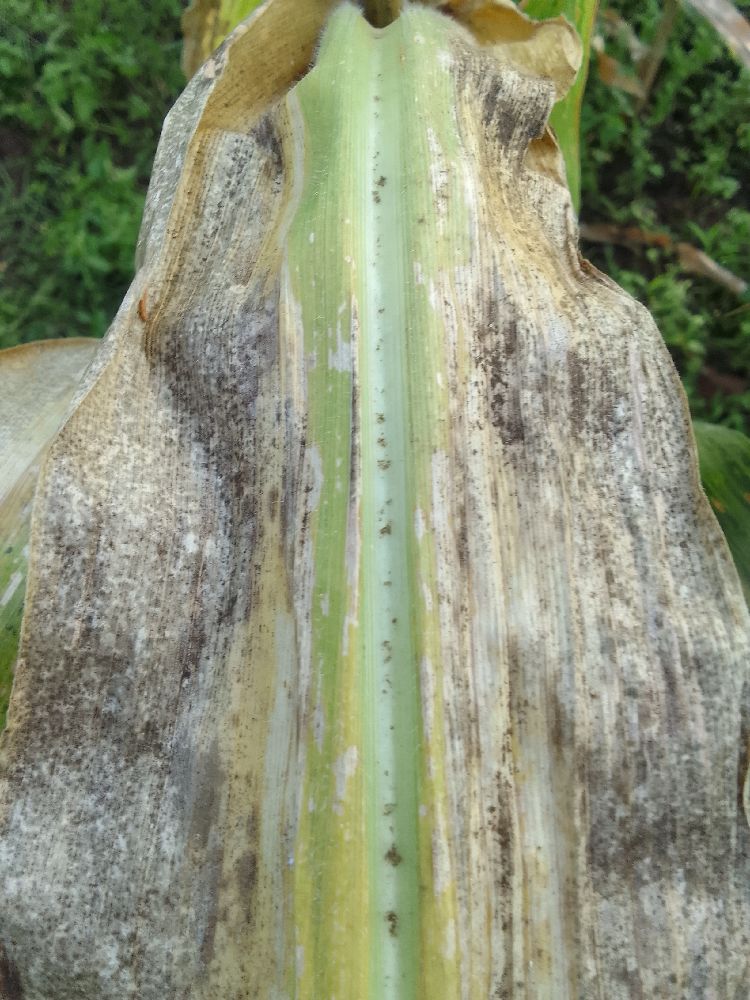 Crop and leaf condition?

maize, maize lethal necrosis
